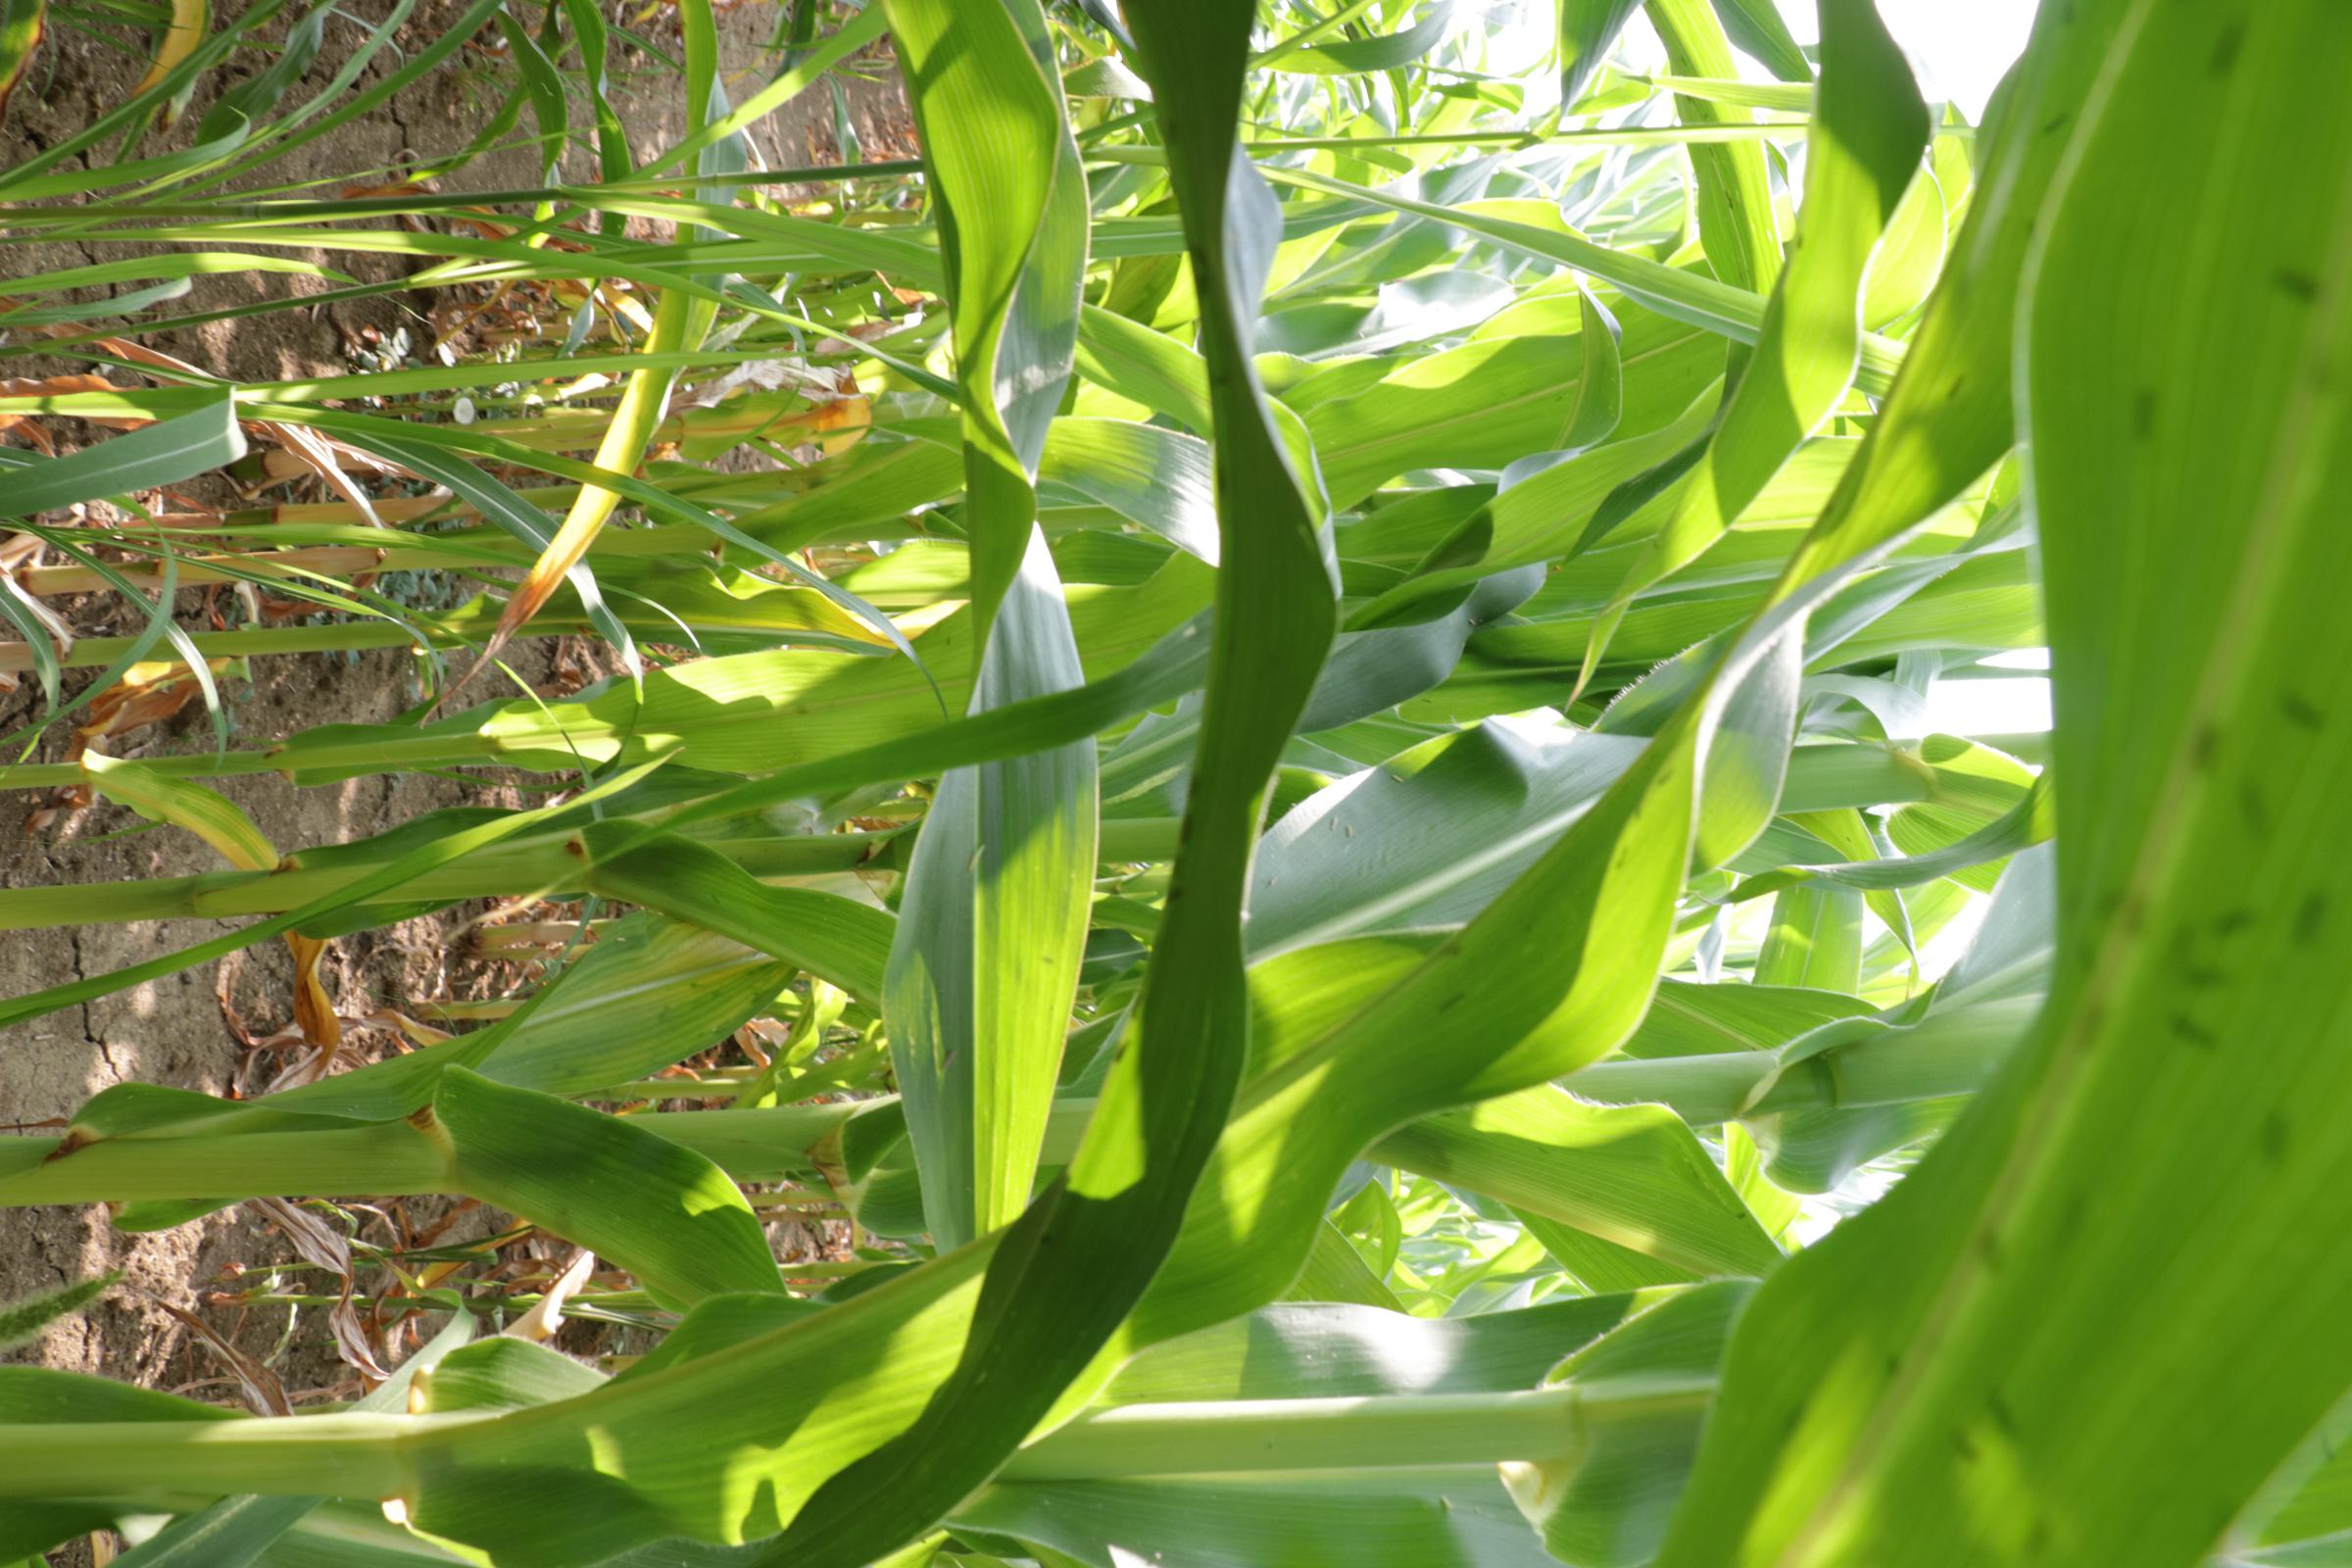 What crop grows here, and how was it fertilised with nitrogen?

maize, reduced nitrogen fertilisation
